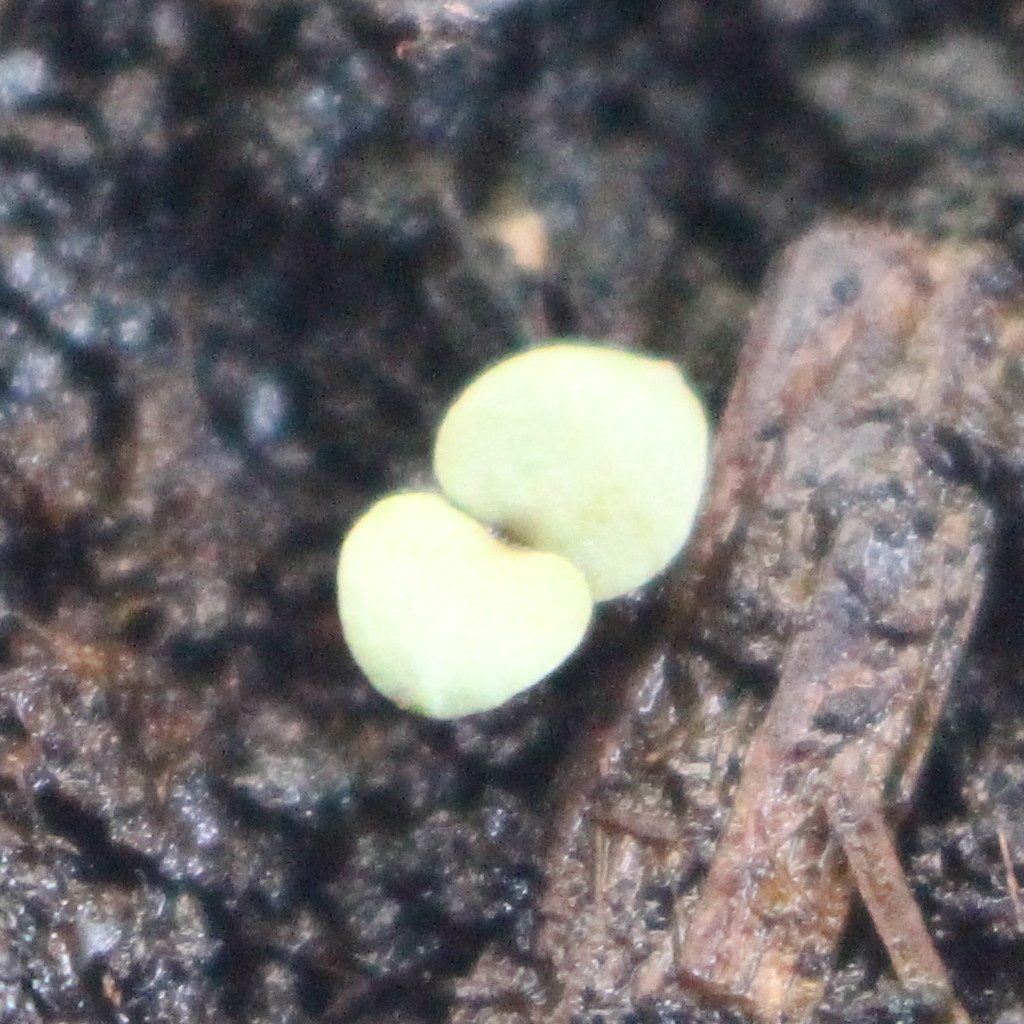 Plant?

Veronica persica
